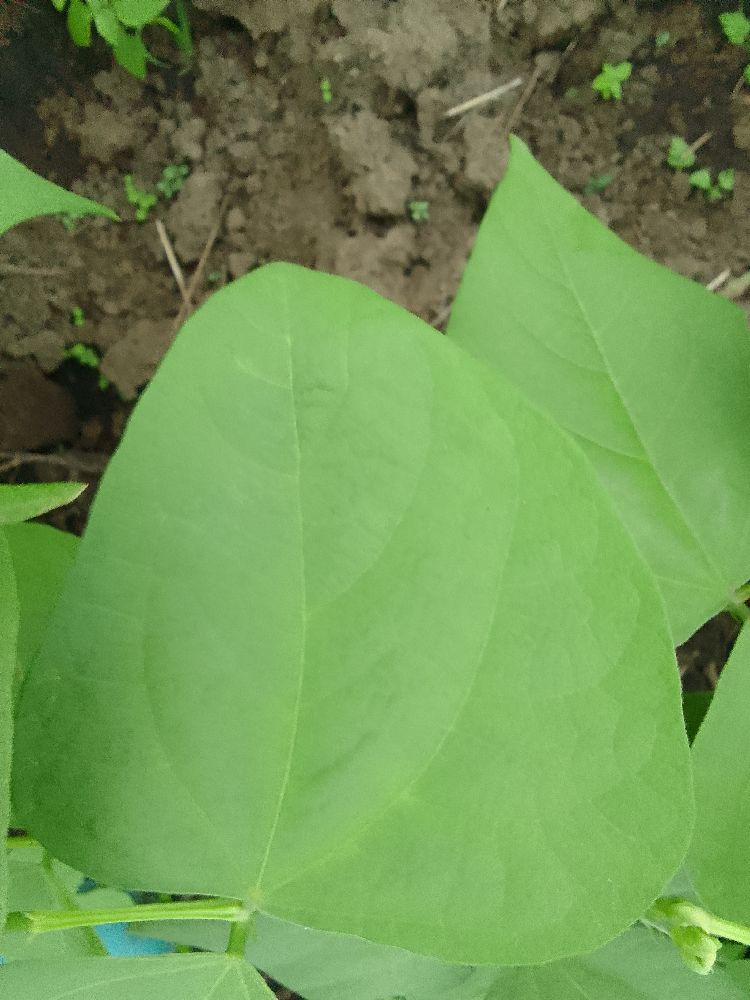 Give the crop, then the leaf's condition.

common bean, healthy
